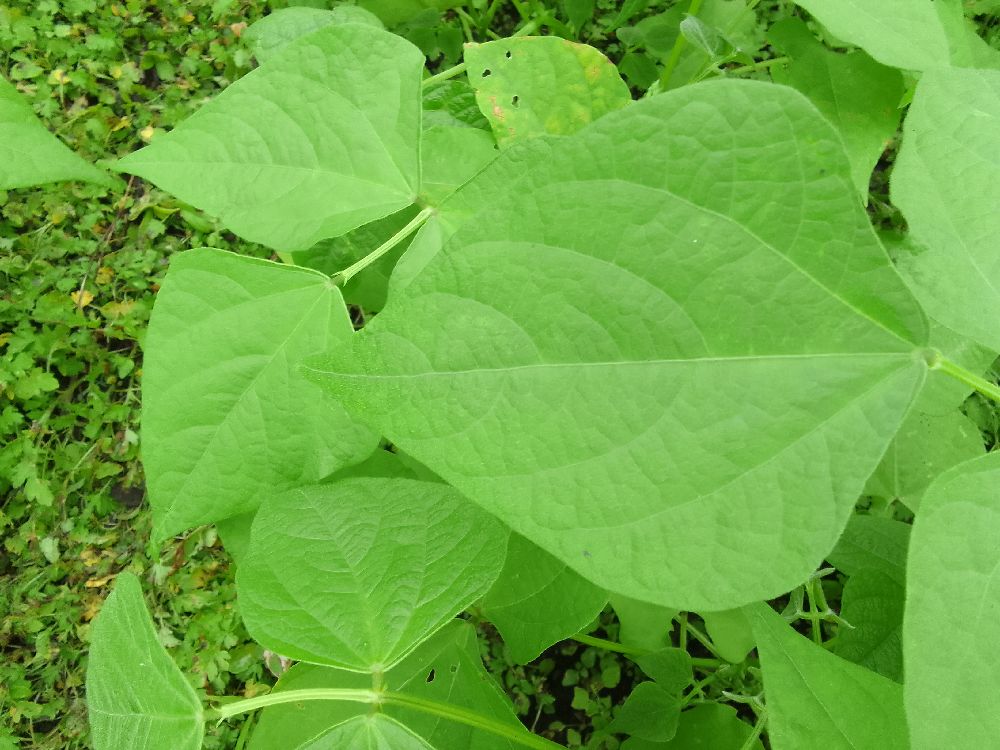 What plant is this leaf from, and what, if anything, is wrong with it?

common bean, healthy
